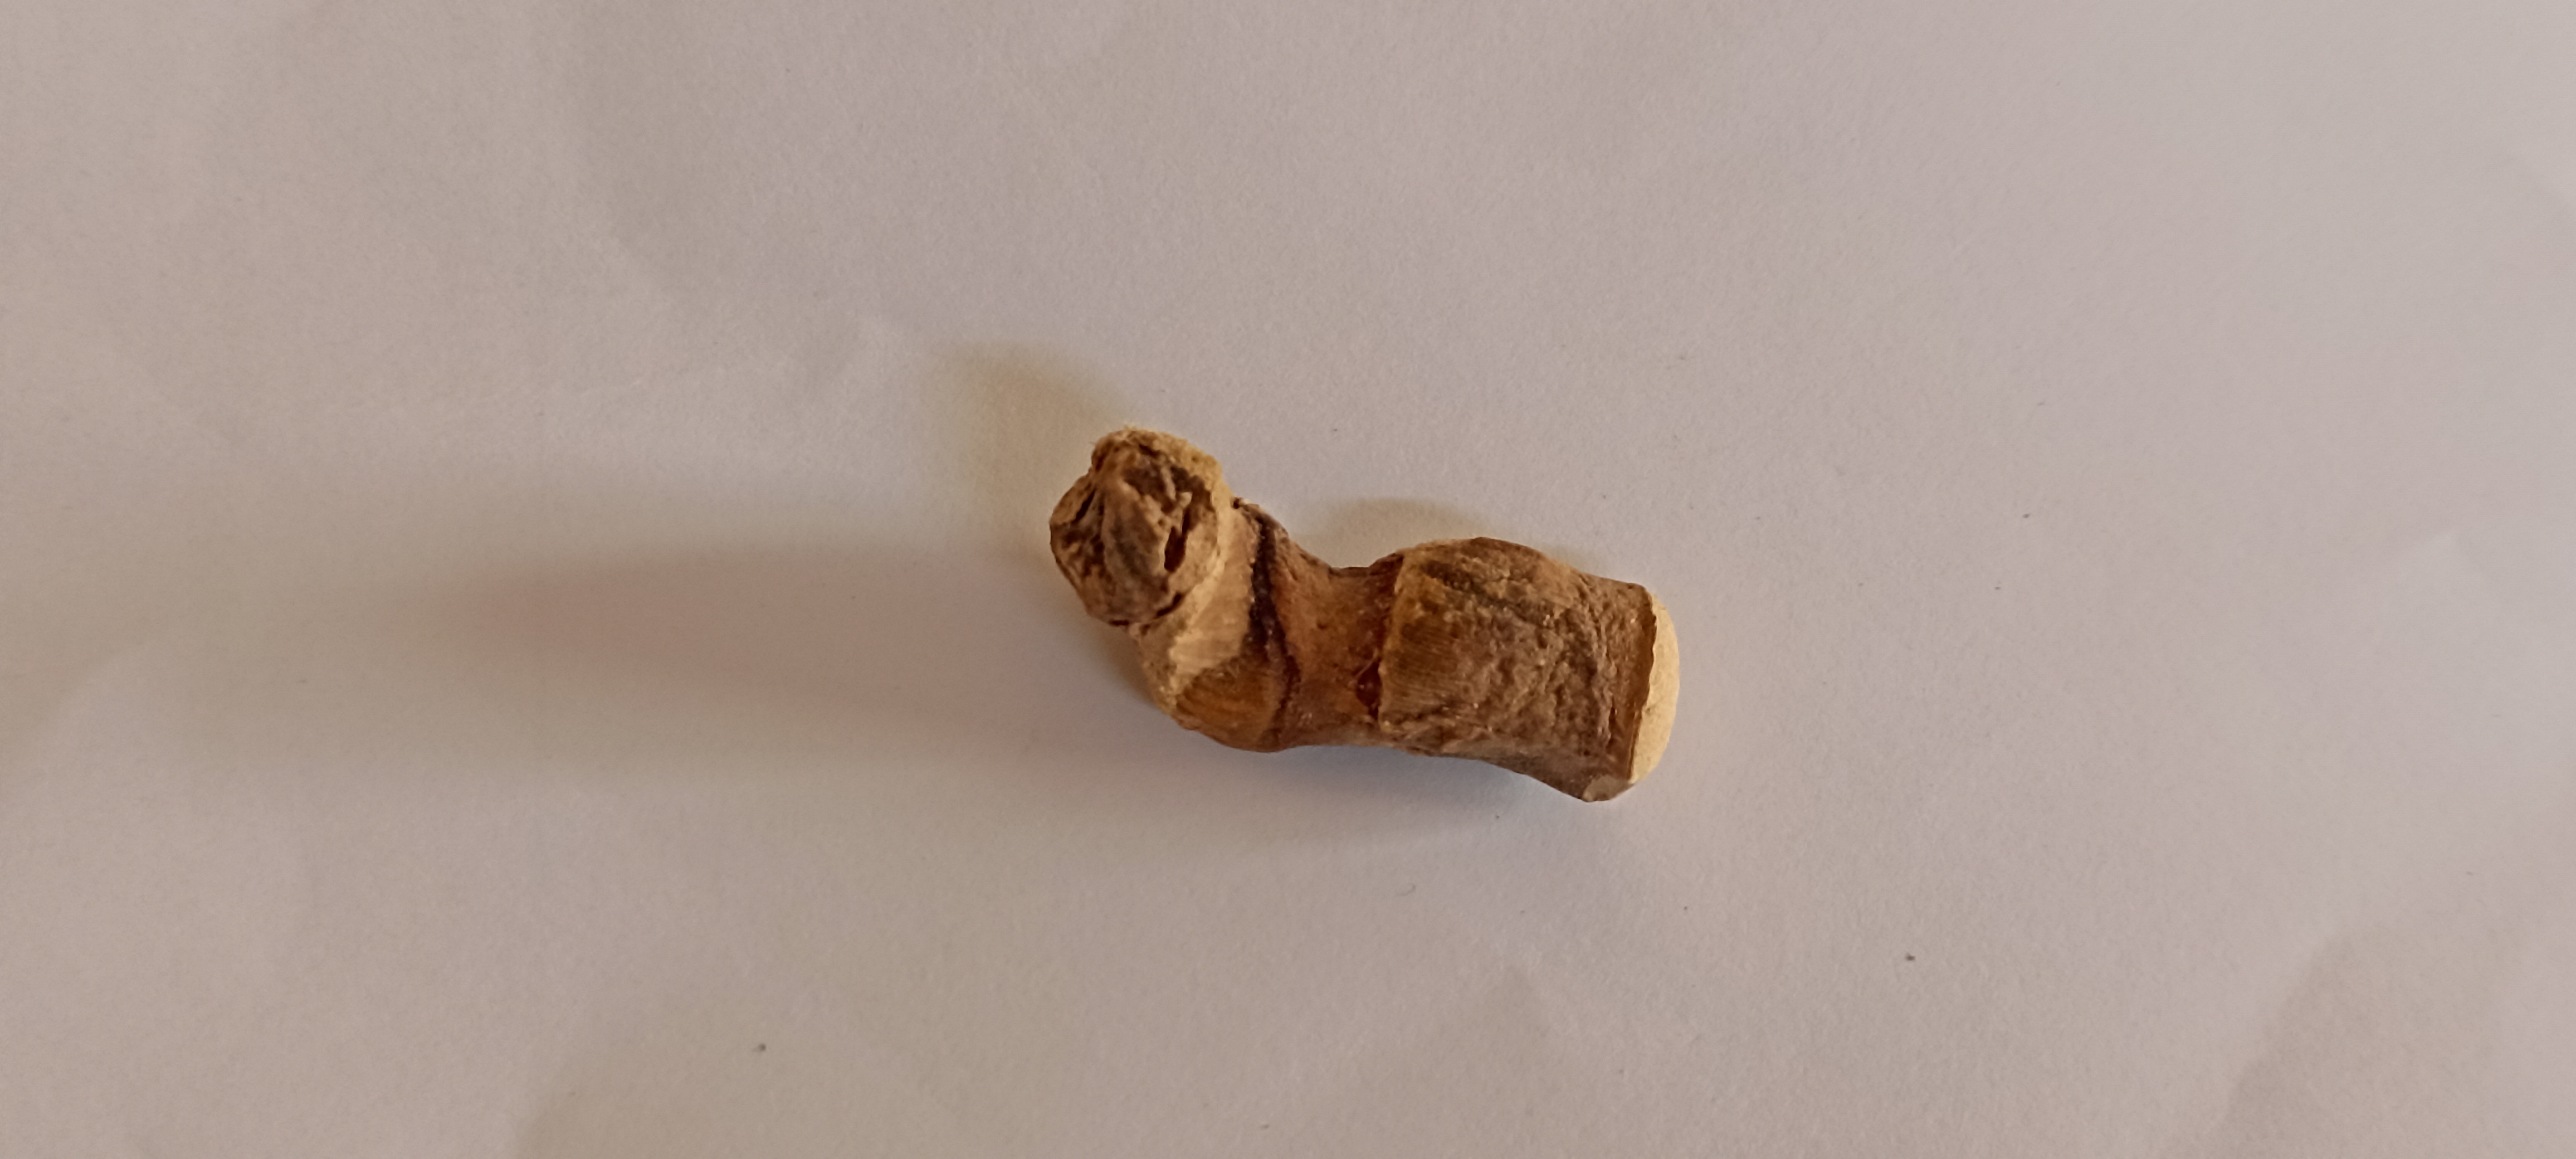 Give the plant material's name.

vekhand
